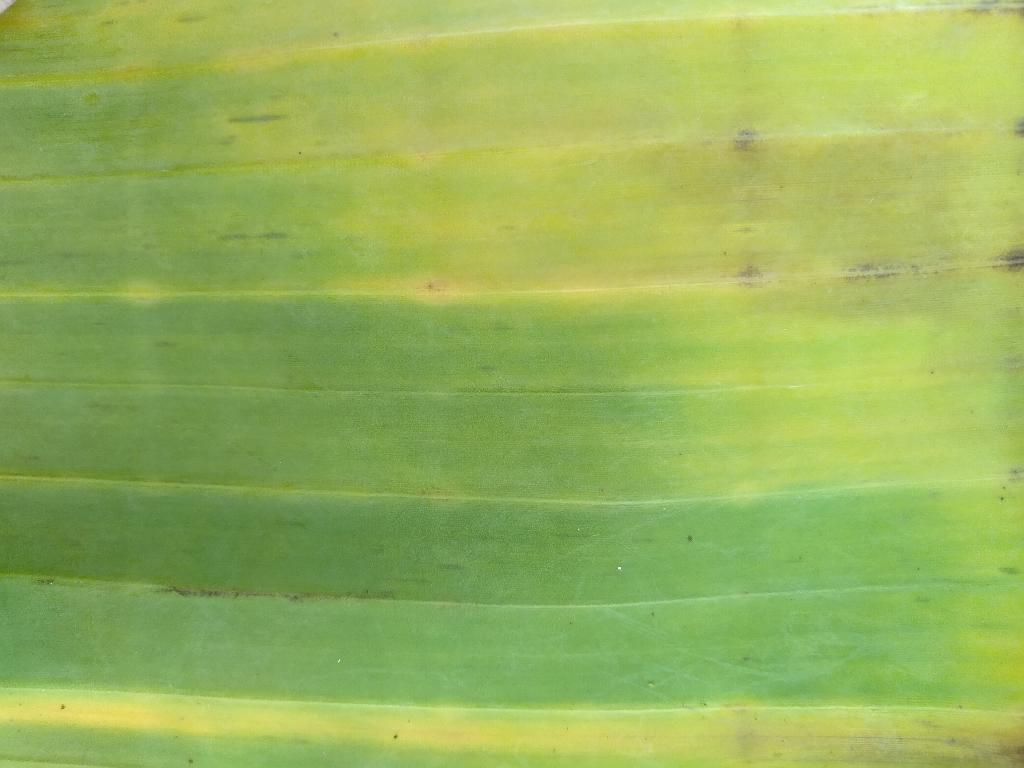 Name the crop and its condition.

banana, fusarium wilt race 1
